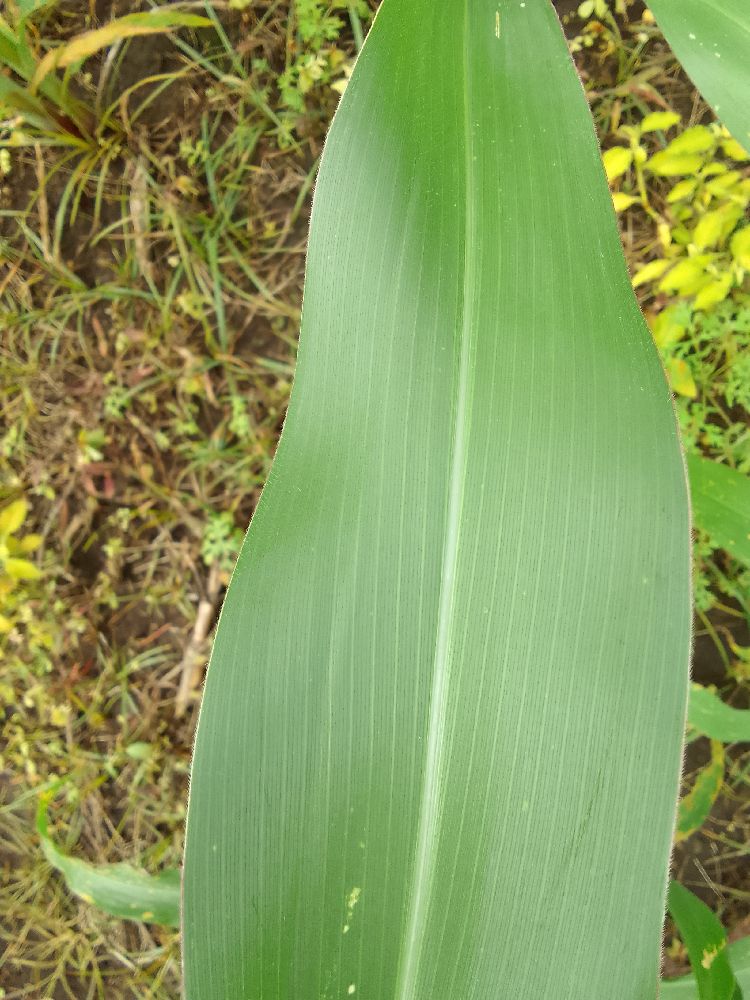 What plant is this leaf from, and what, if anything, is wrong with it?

maize, healthy
